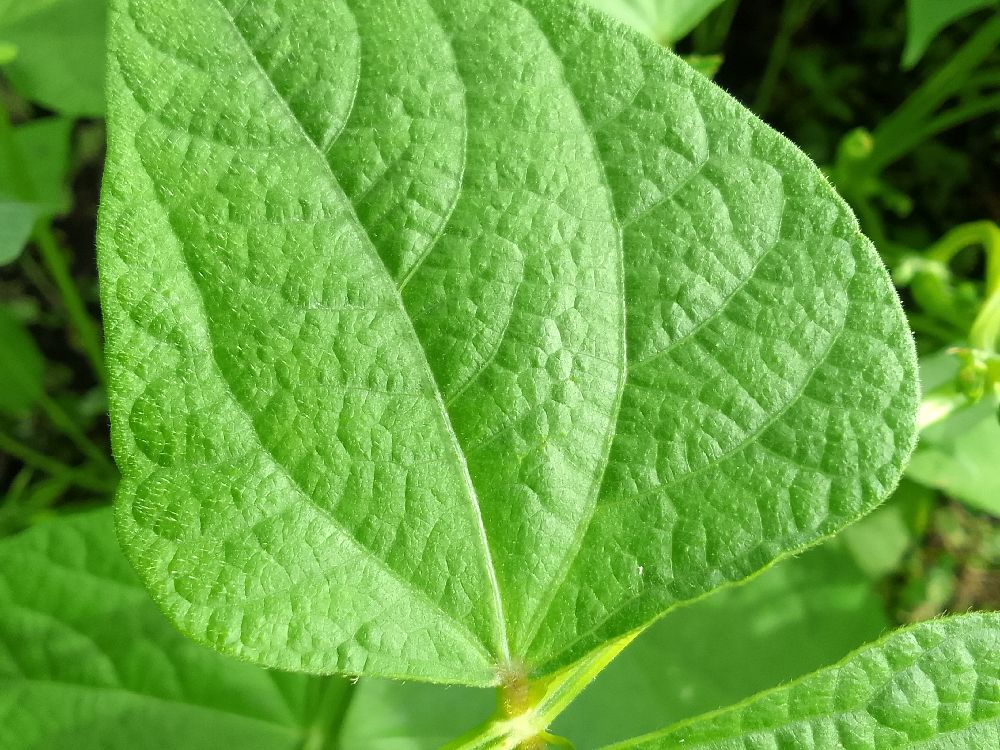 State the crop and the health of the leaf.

common bean, healthy
